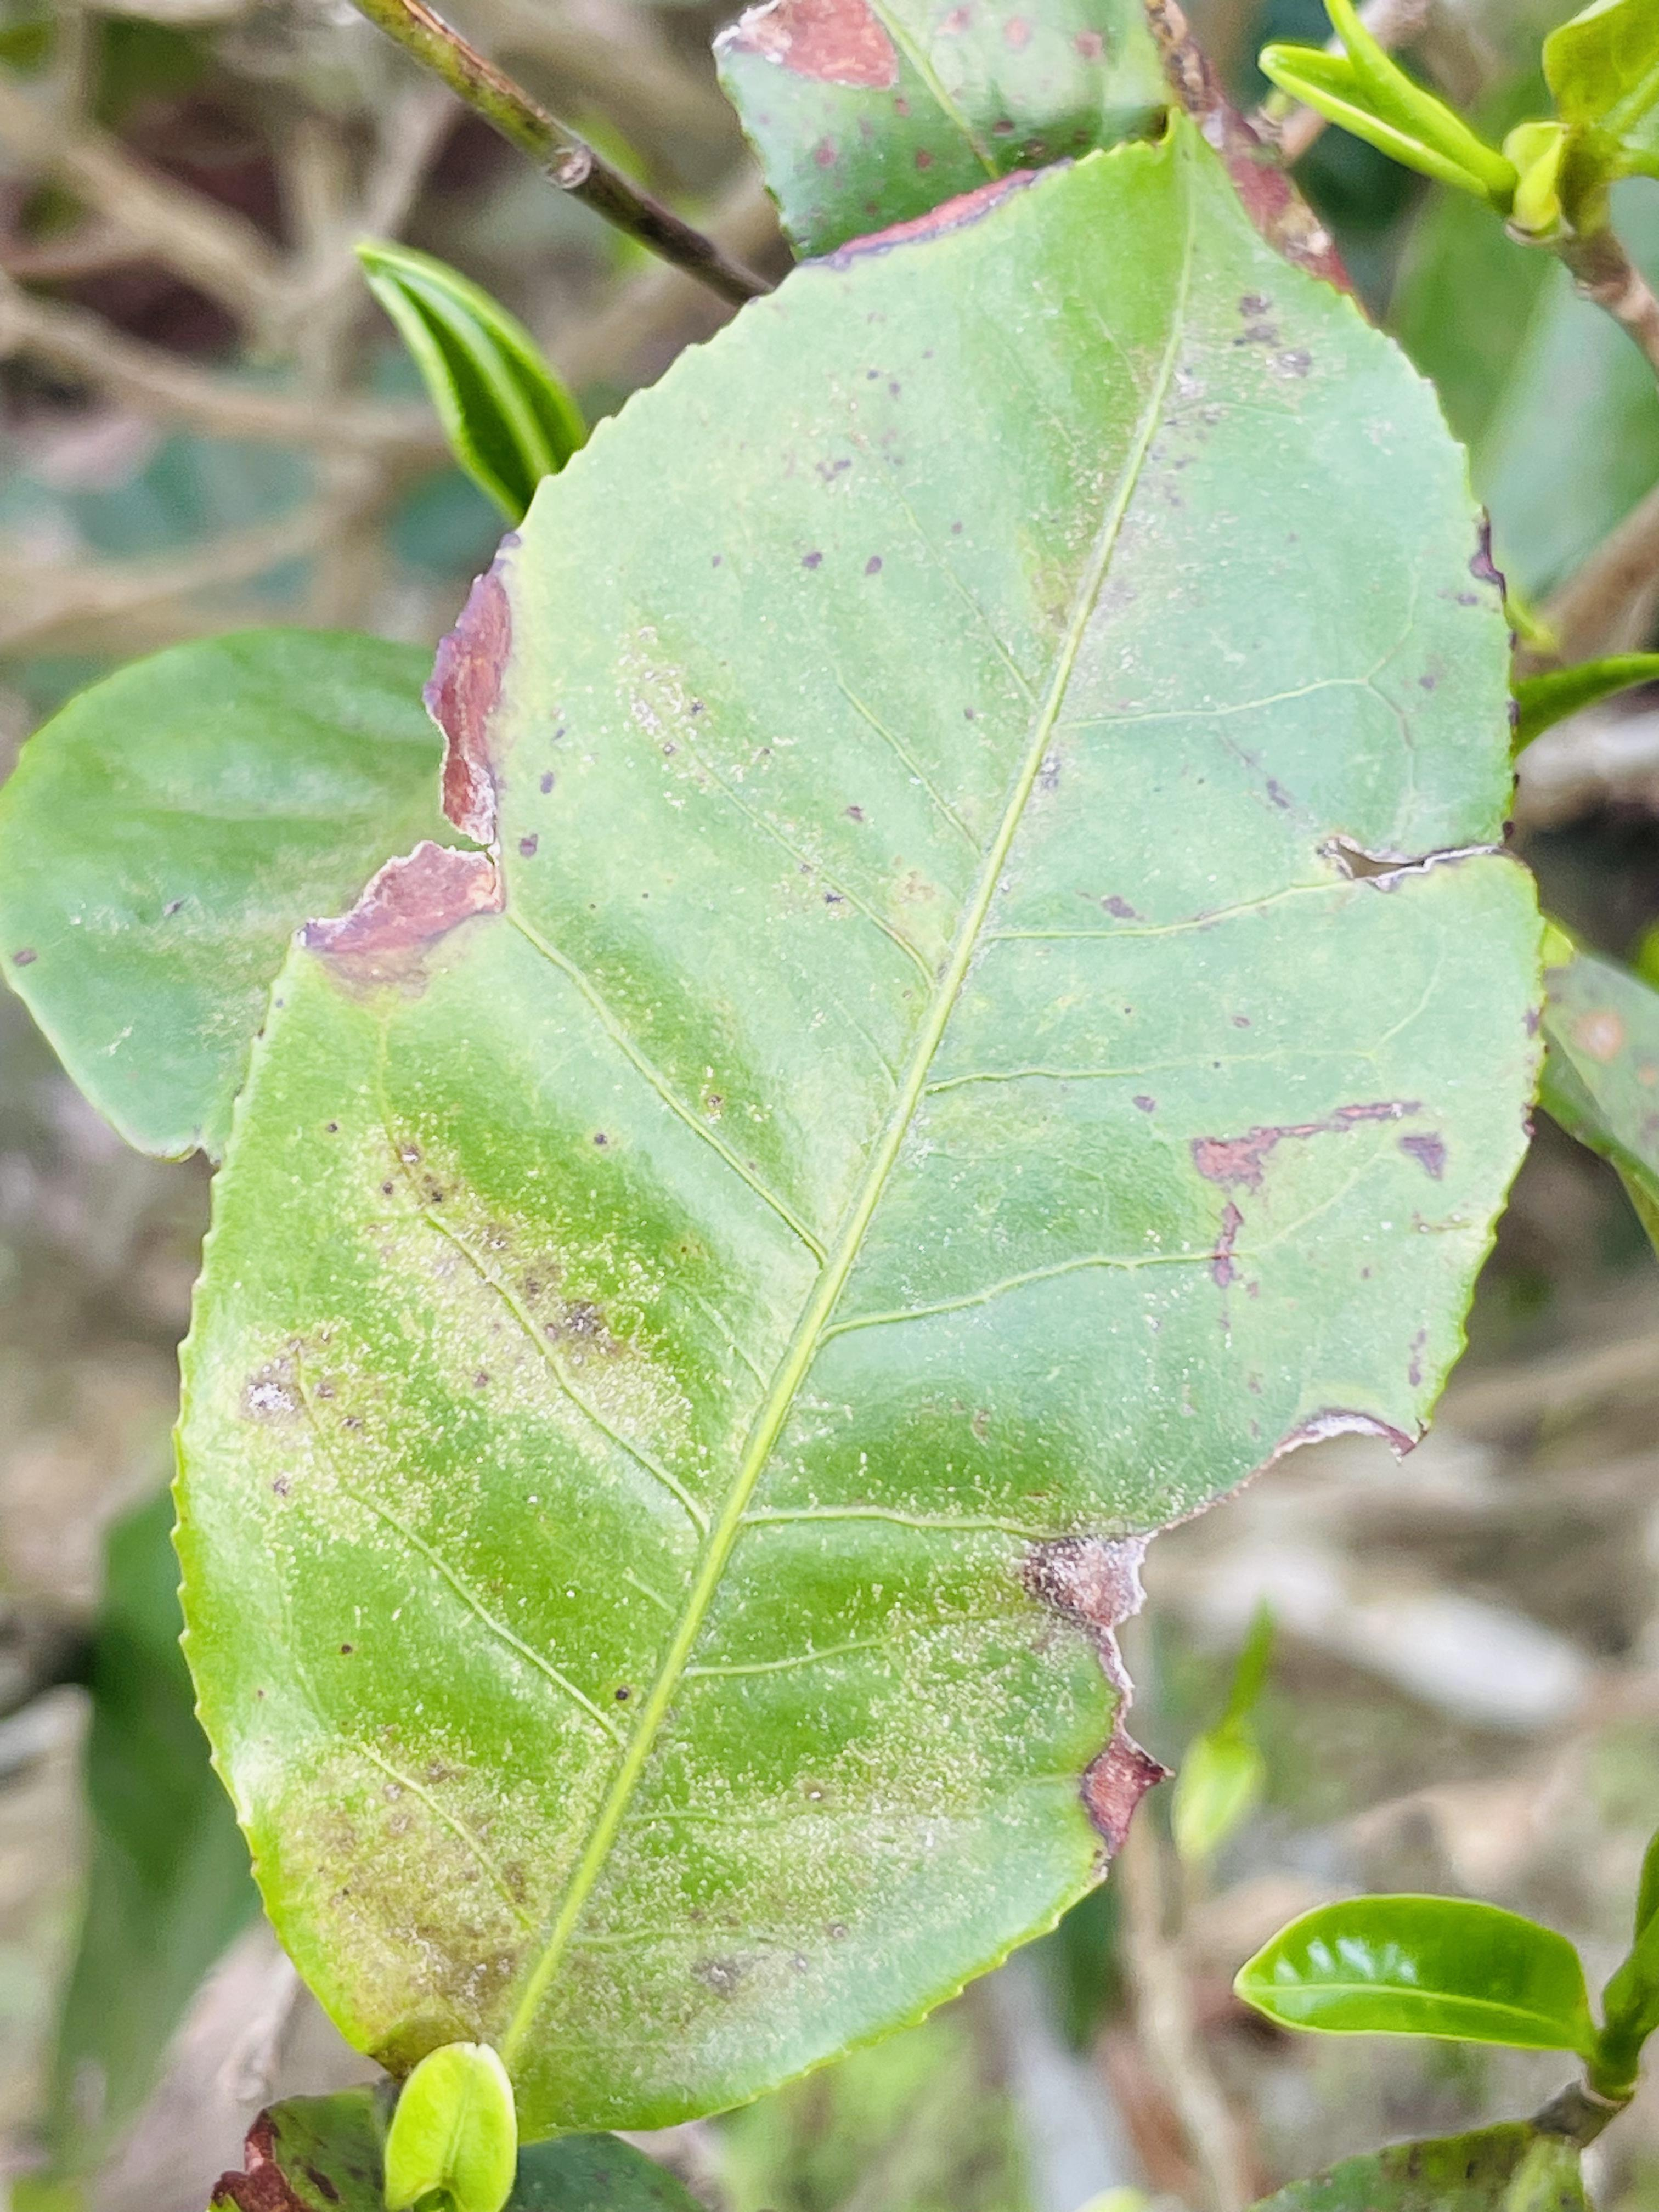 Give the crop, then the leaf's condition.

tea, blight
